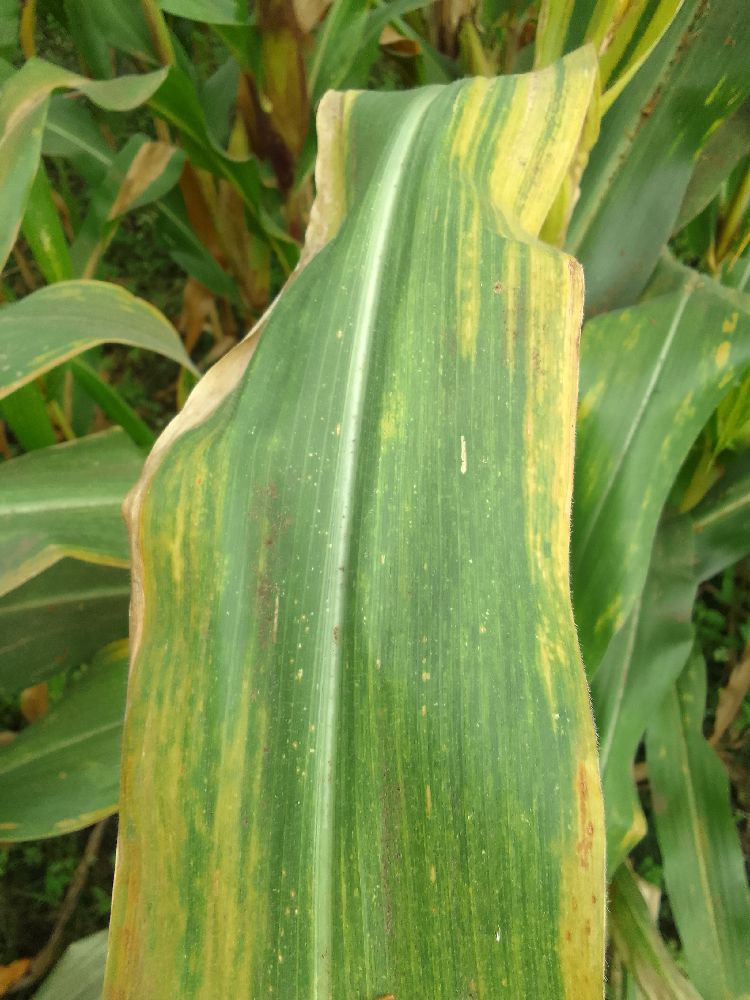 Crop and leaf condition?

maize, maize lethal necrosis
